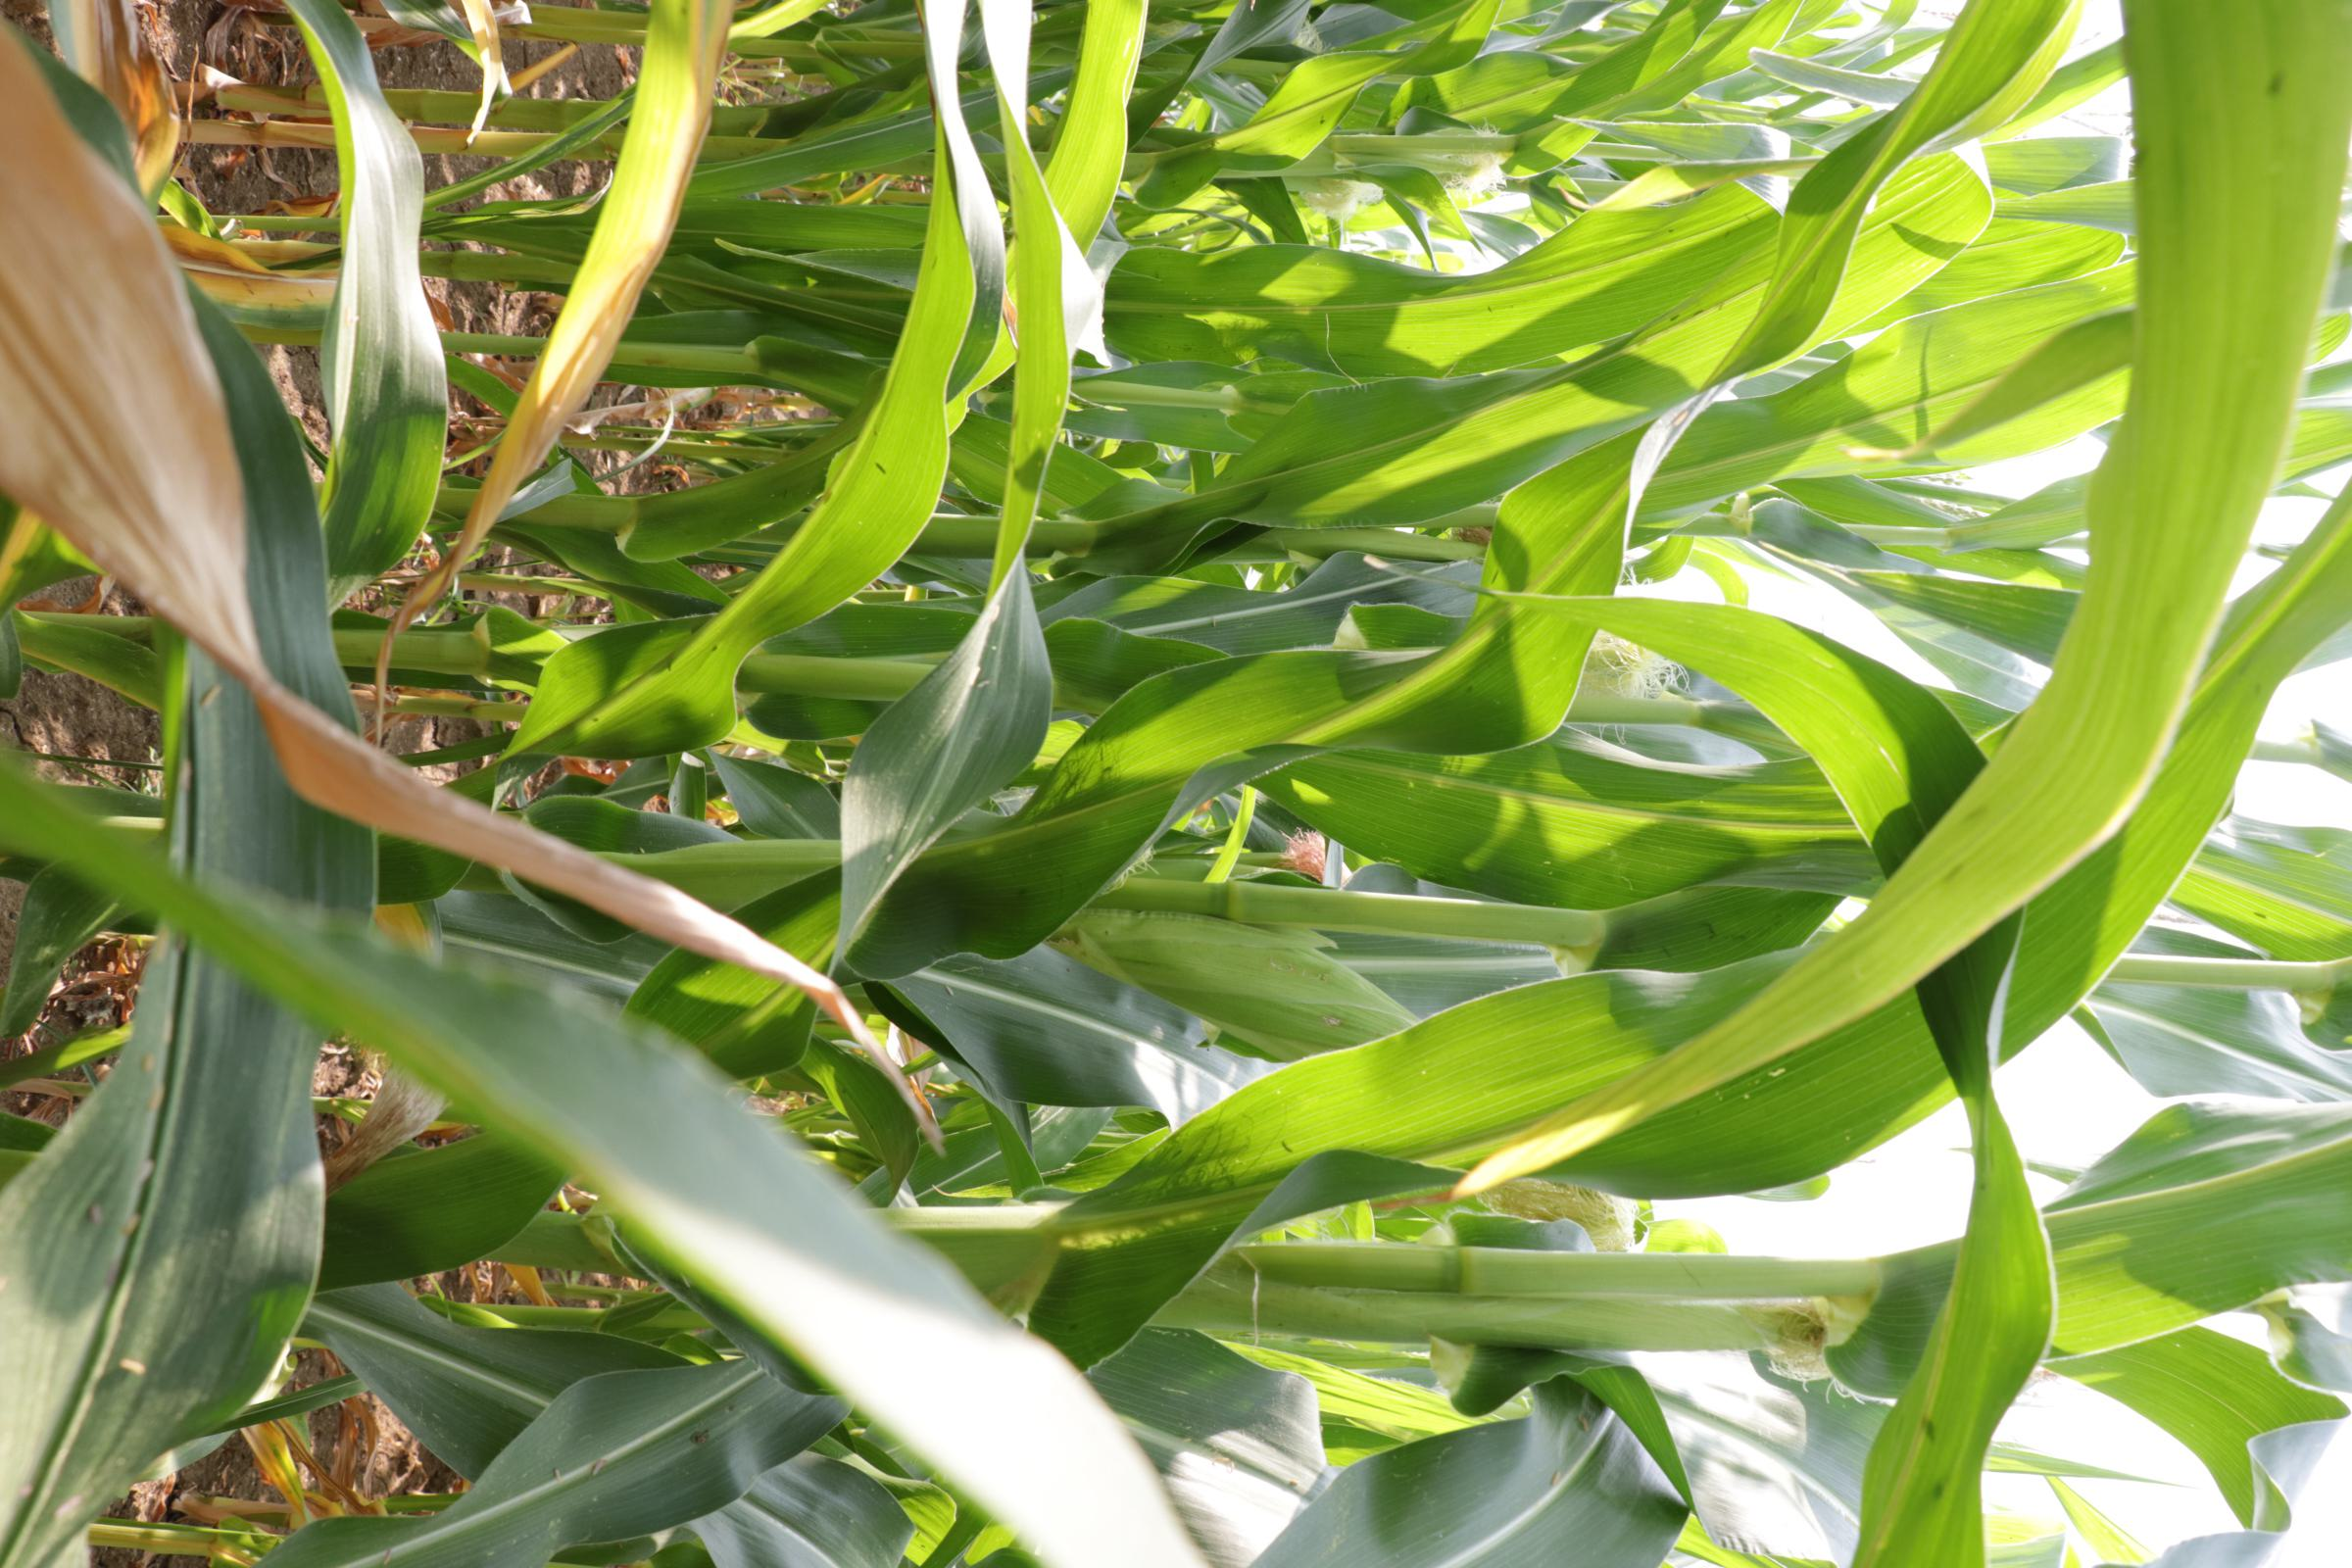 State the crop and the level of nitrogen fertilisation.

maize, no added nitrogen
